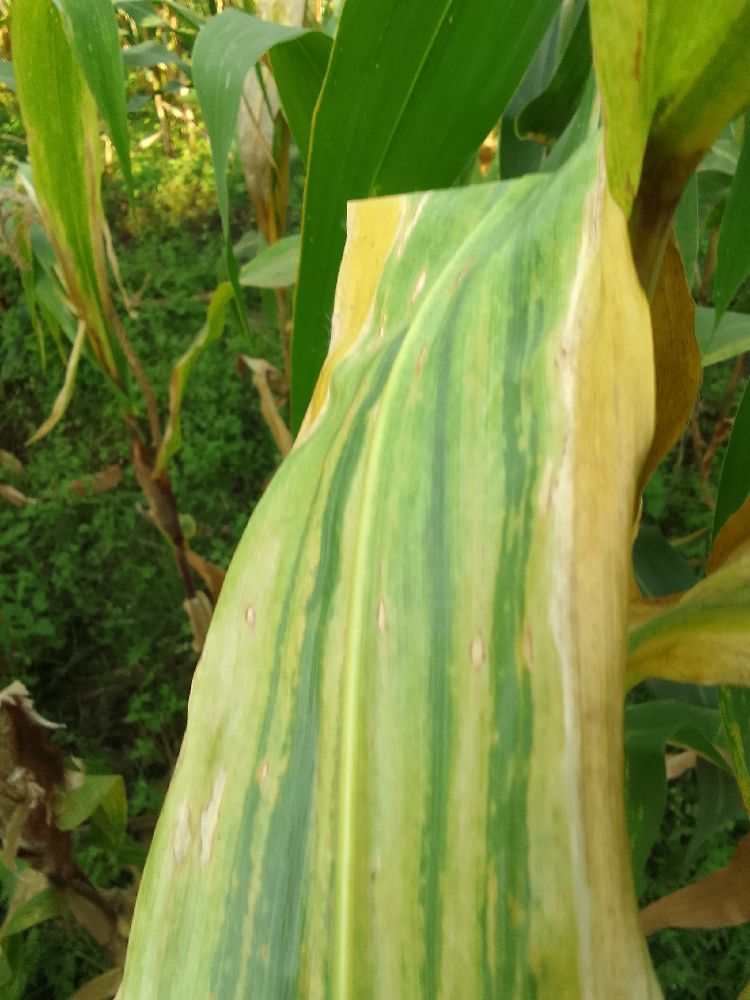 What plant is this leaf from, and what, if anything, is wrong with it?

maize, maize lethal necrosis
